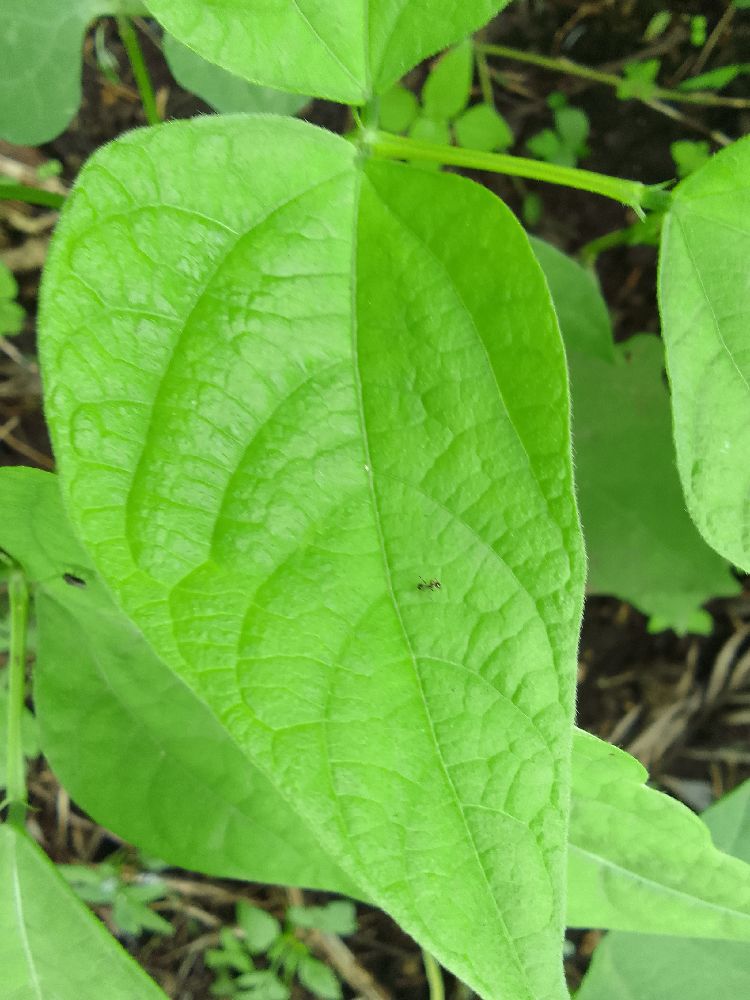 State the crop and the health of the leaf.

common bean, healthy
